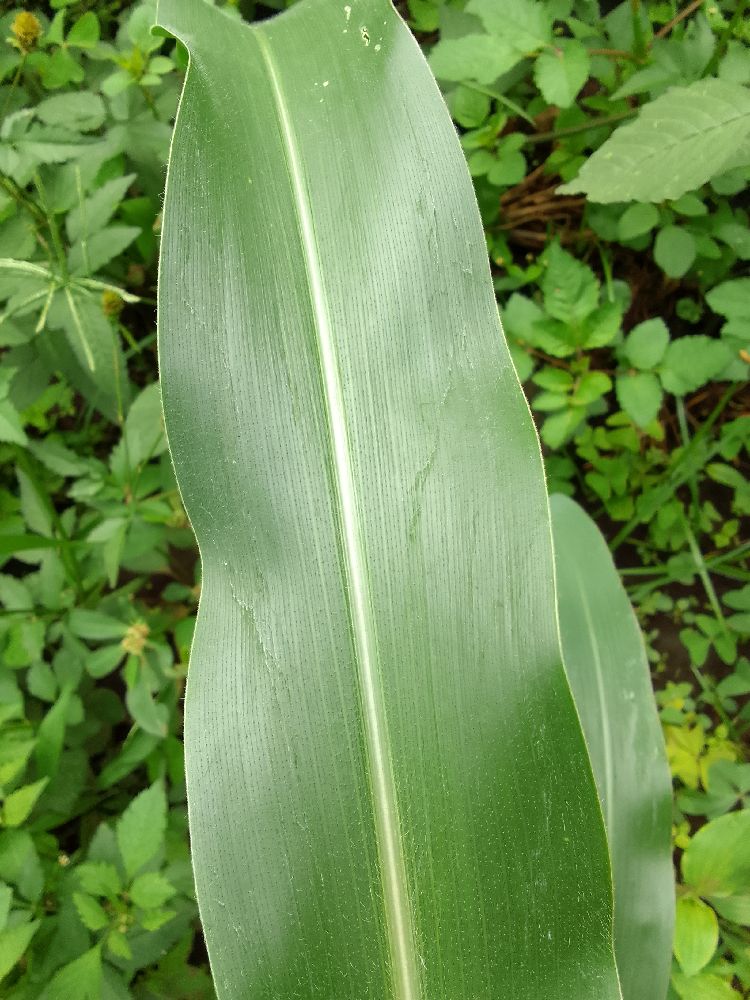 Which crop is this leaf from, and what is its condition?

common bean, healthy
